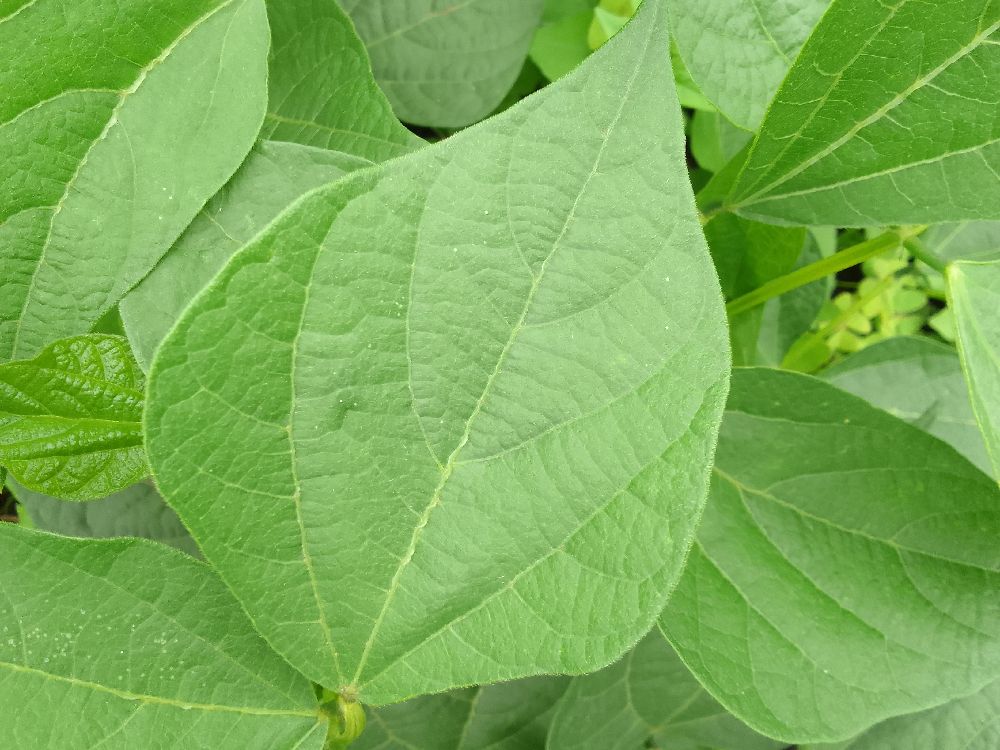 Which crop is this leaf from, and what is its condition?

common bean, healthy
